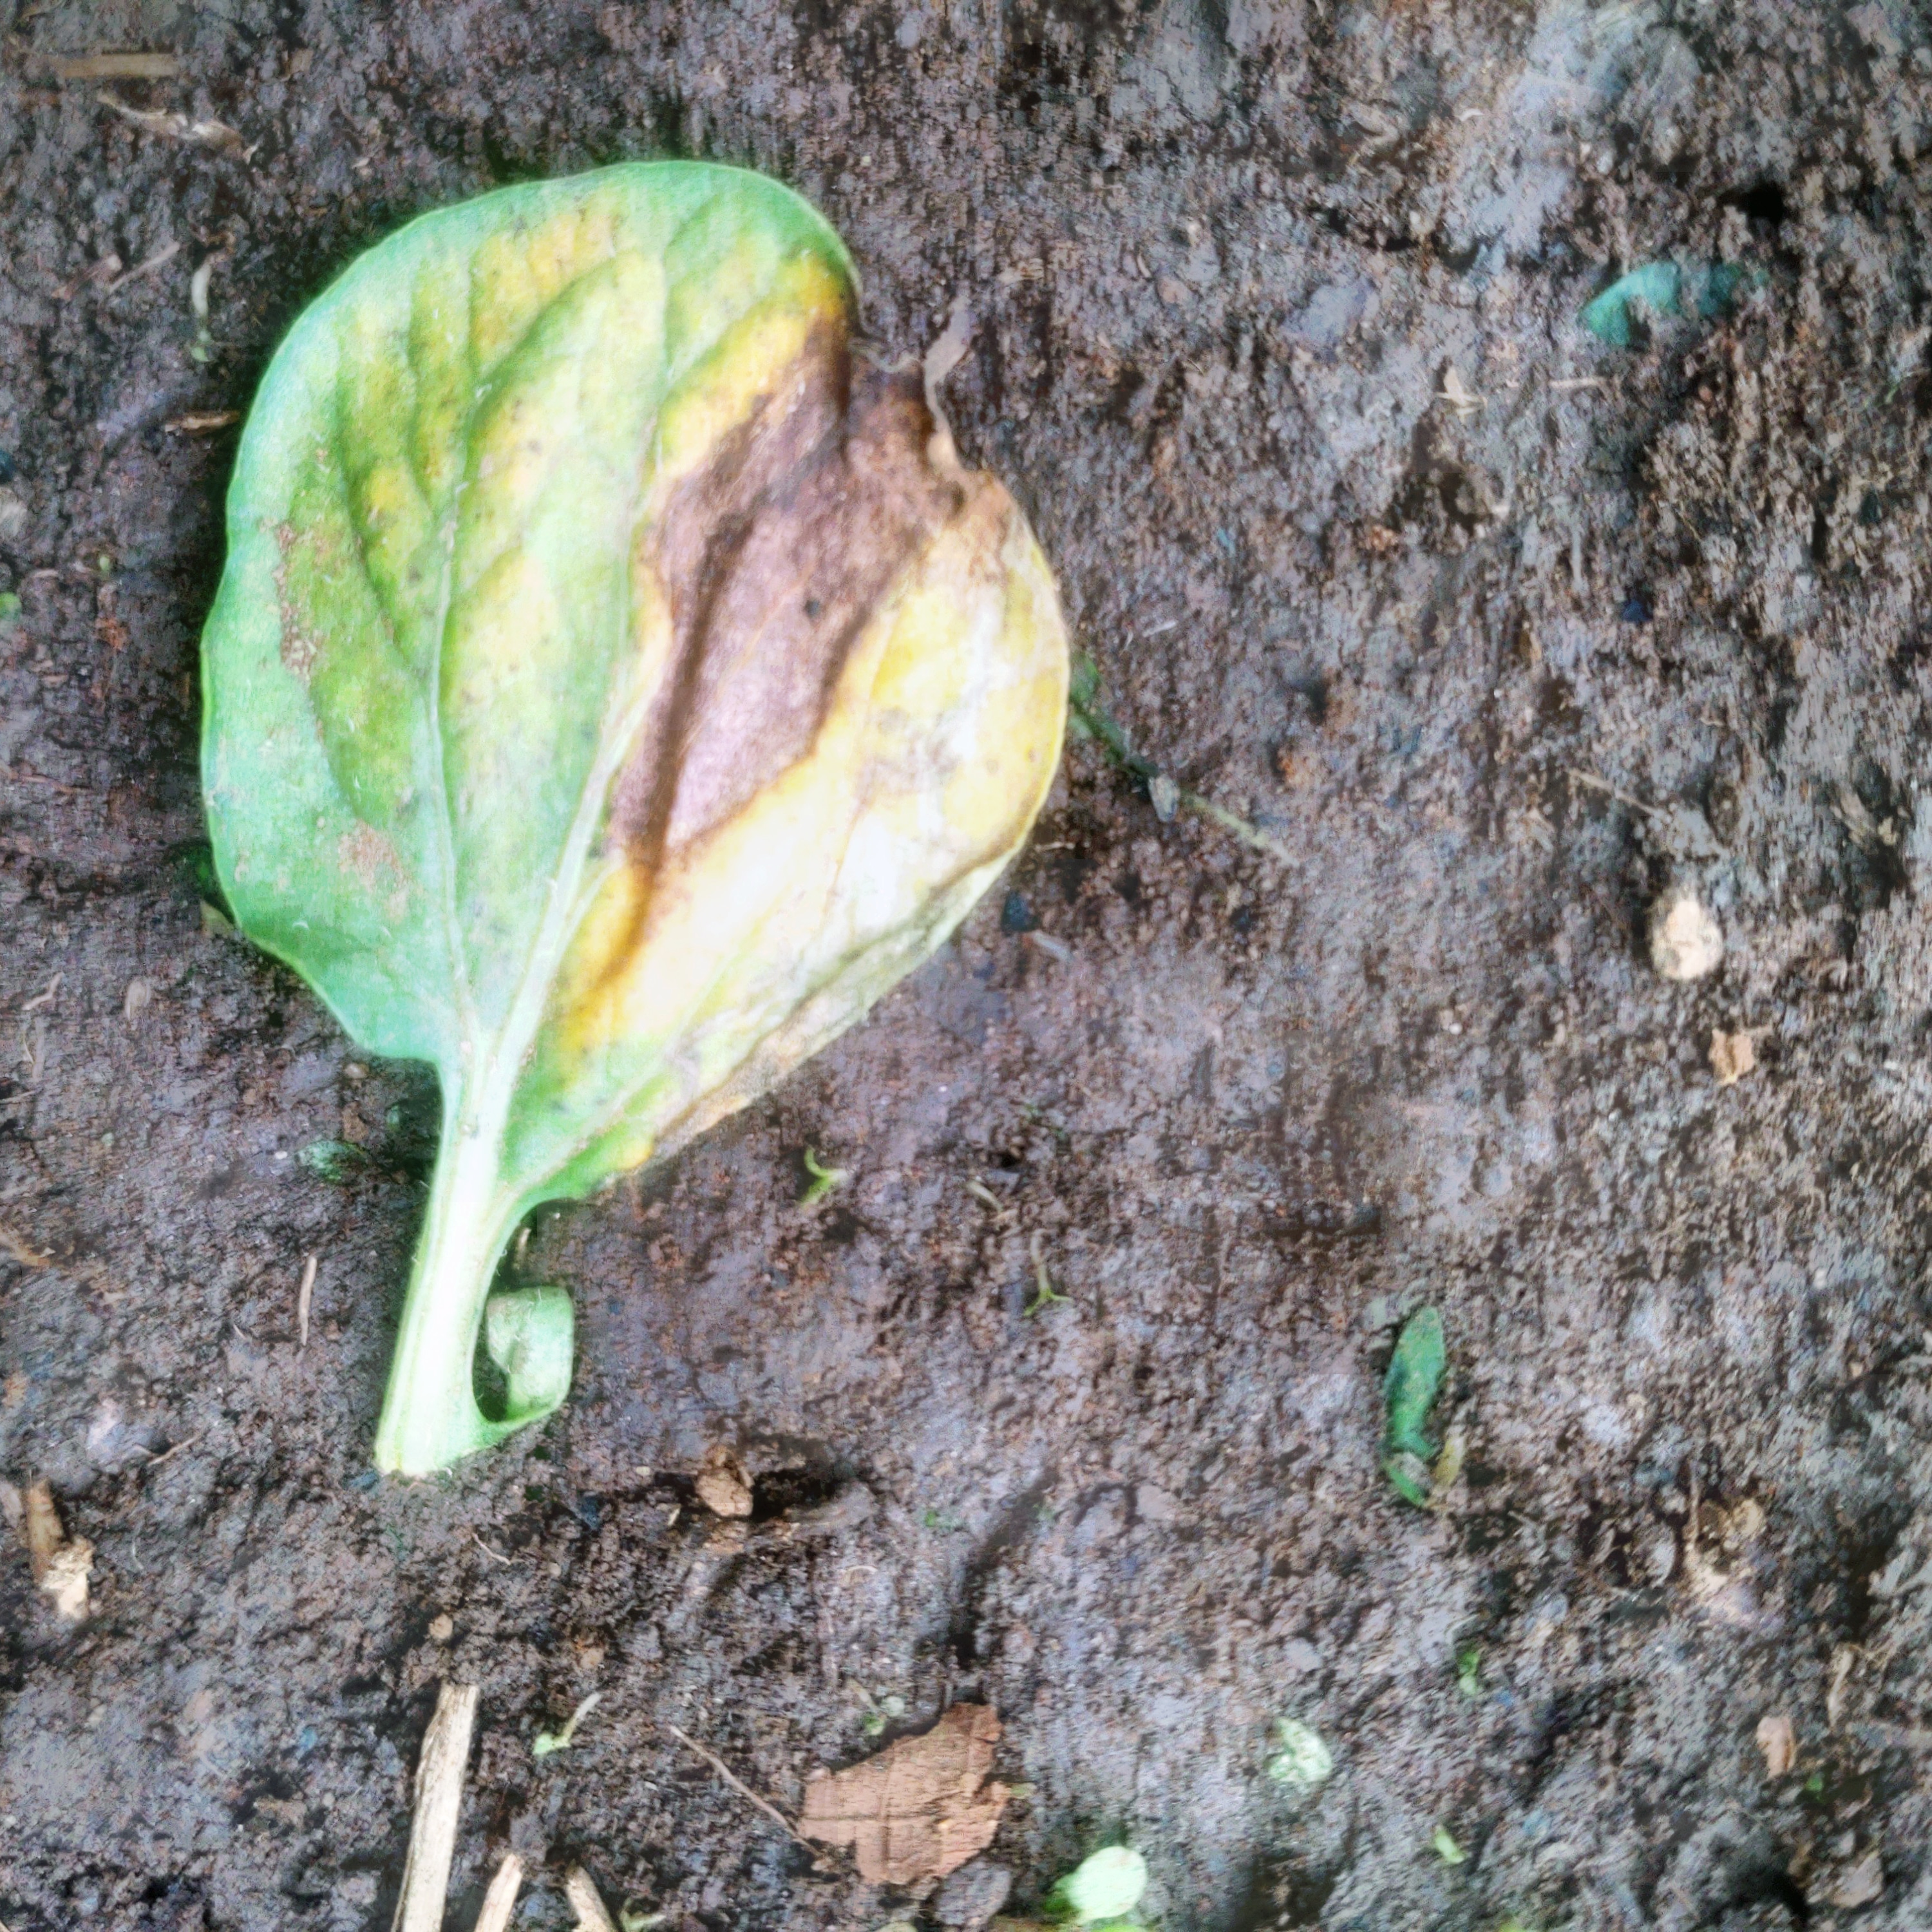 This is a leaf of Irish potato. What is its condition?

late blight
